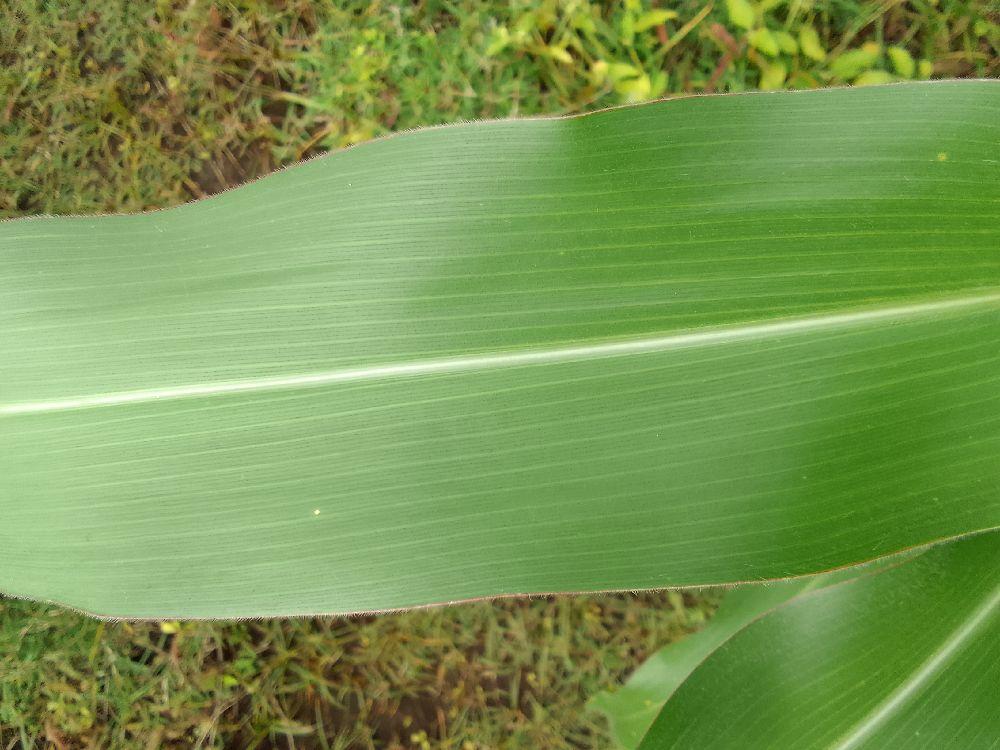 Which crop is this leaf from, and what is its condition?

maize, healthy
